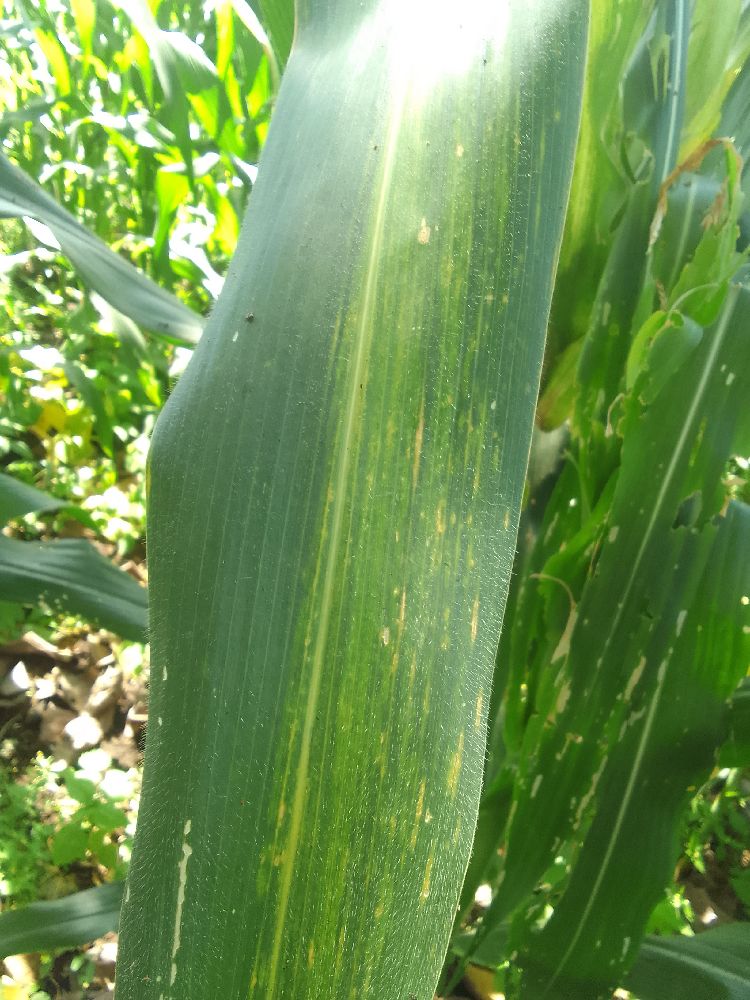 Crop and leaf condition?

maize, maize lethal necrosis
